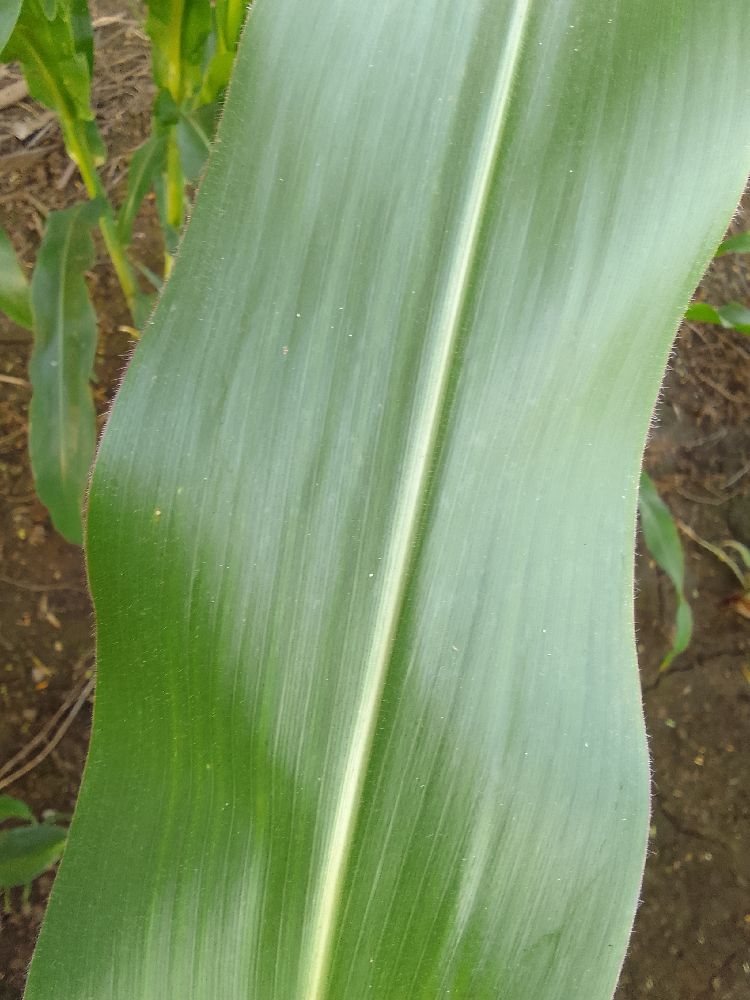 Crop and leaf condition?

maize, healthy
